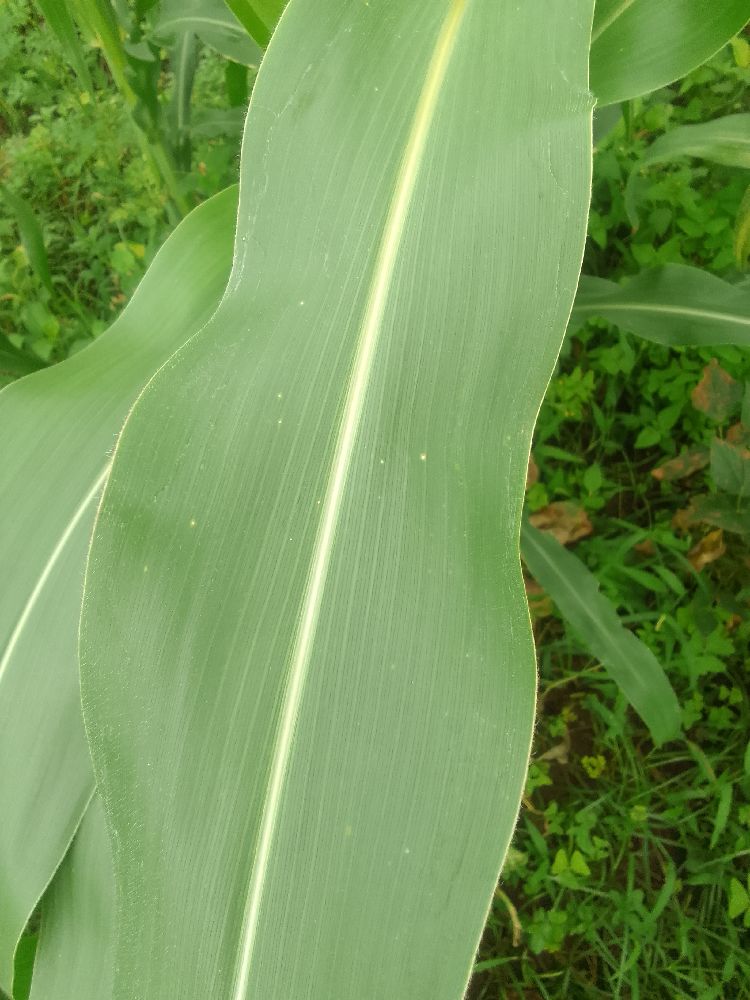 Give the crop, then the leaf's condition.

maize, healthy
